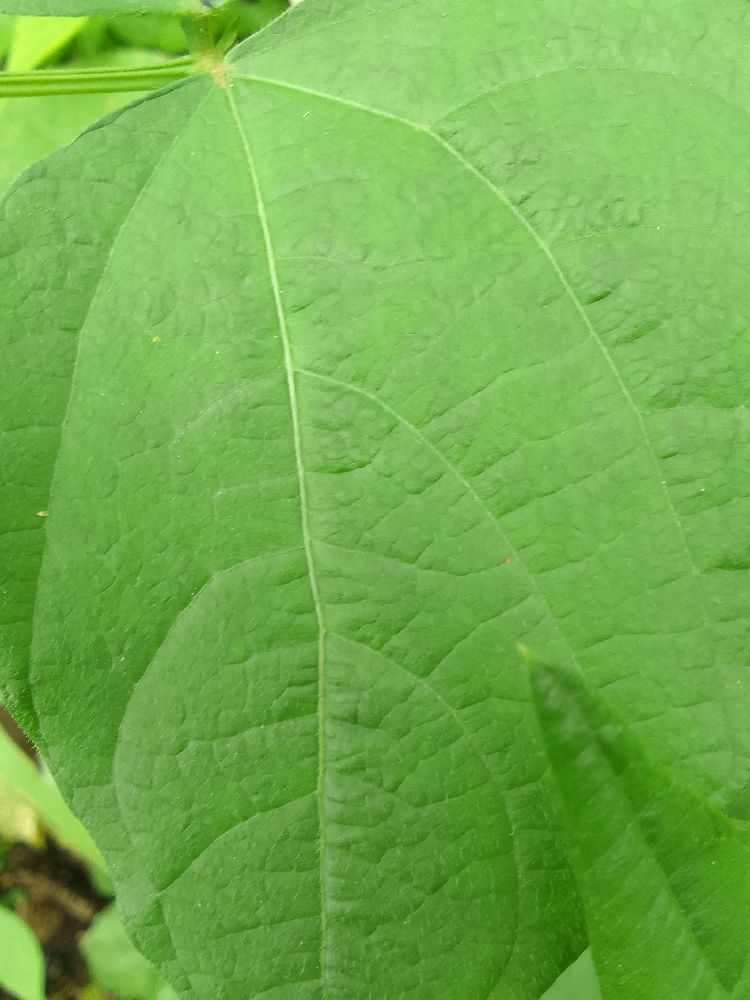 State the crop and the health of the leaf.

common bean, healthy
